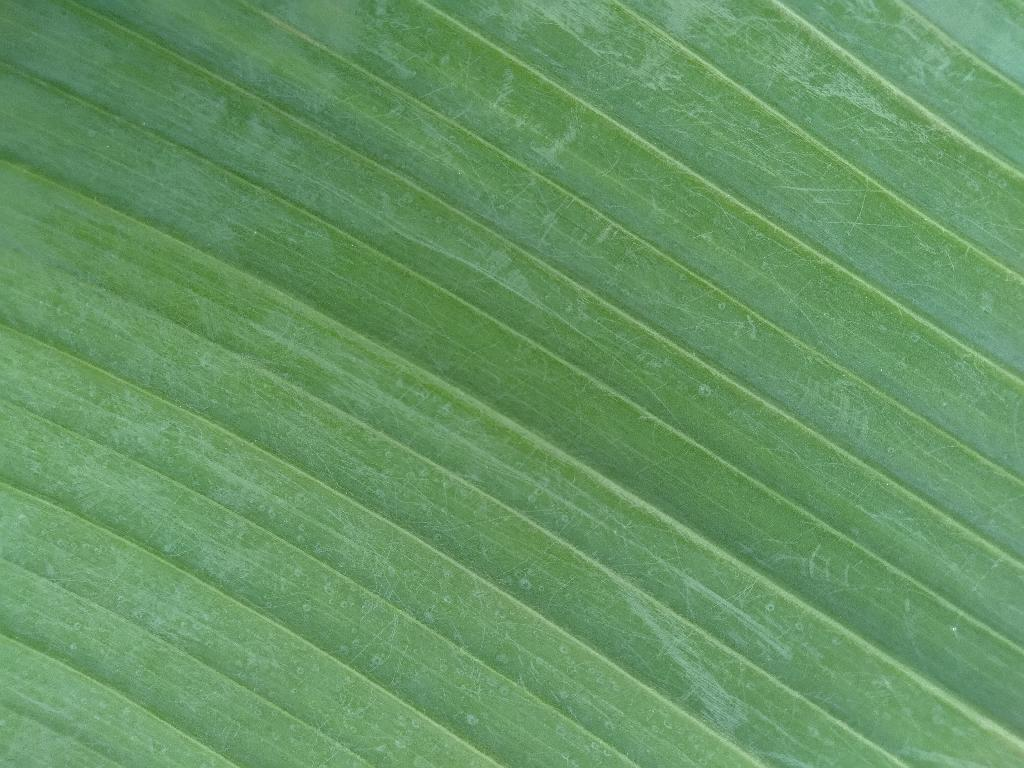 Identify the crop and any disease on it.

banana, healthy
